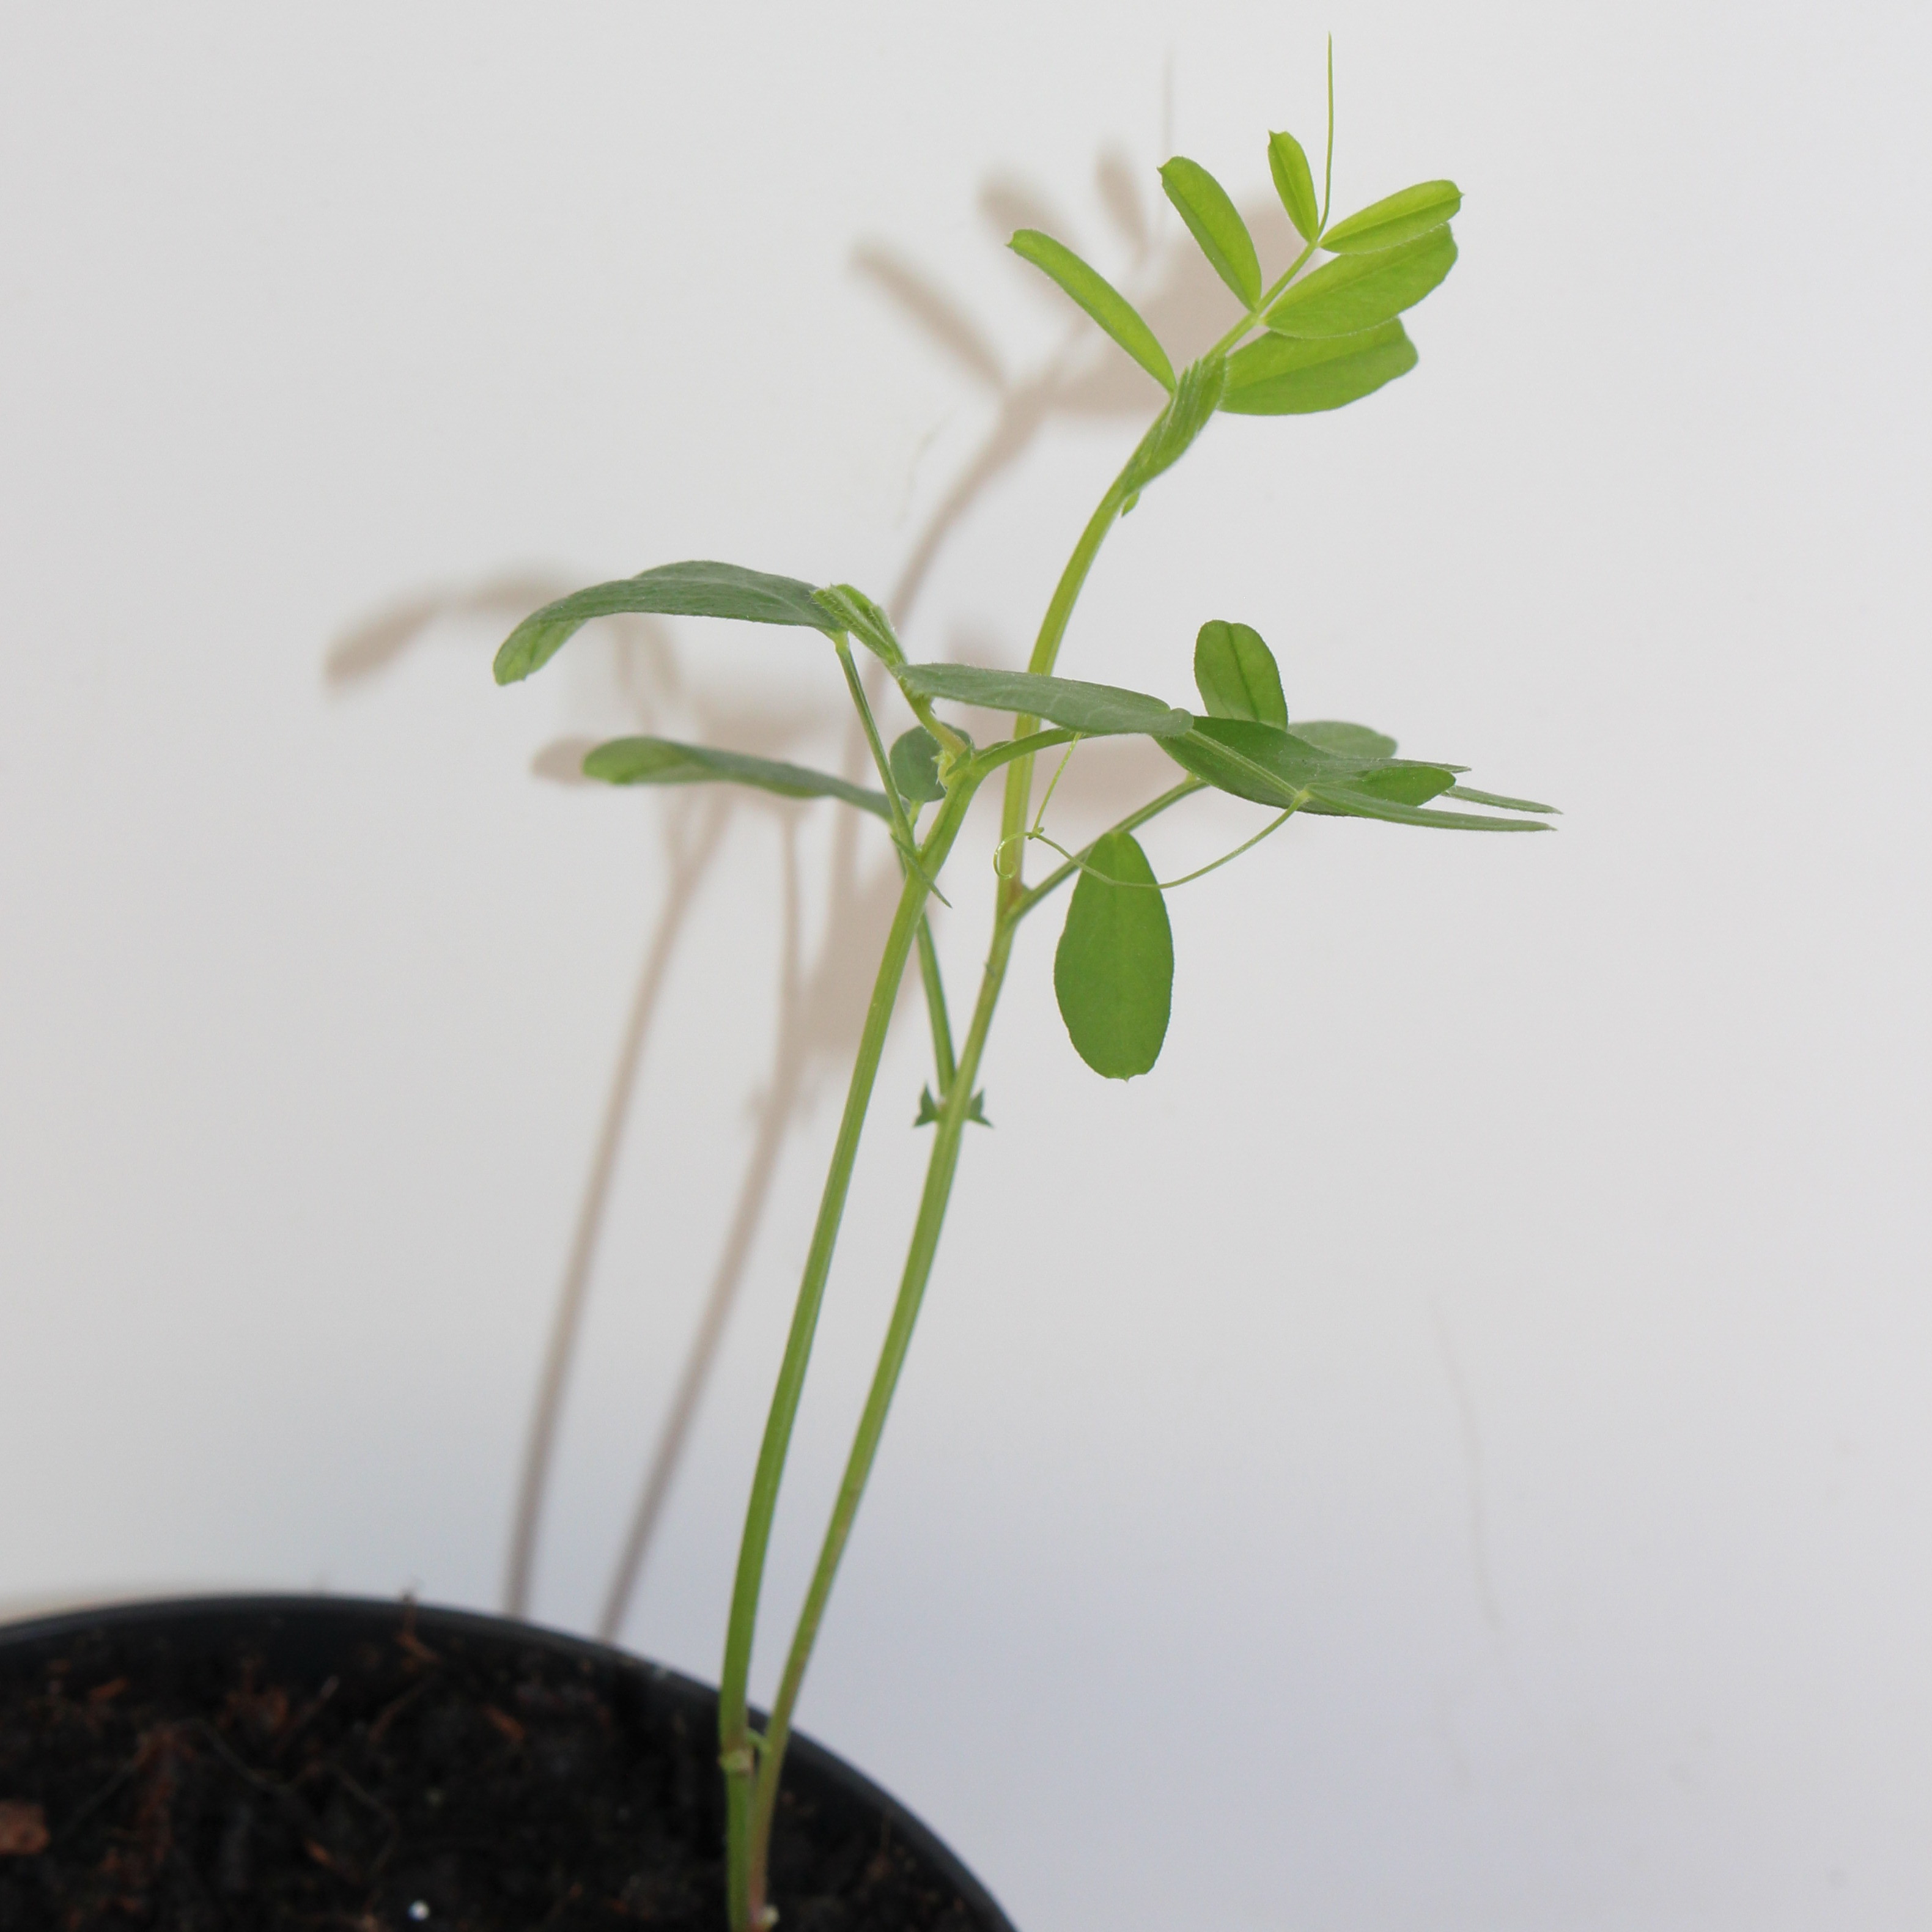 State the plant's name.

Vicia sativa
